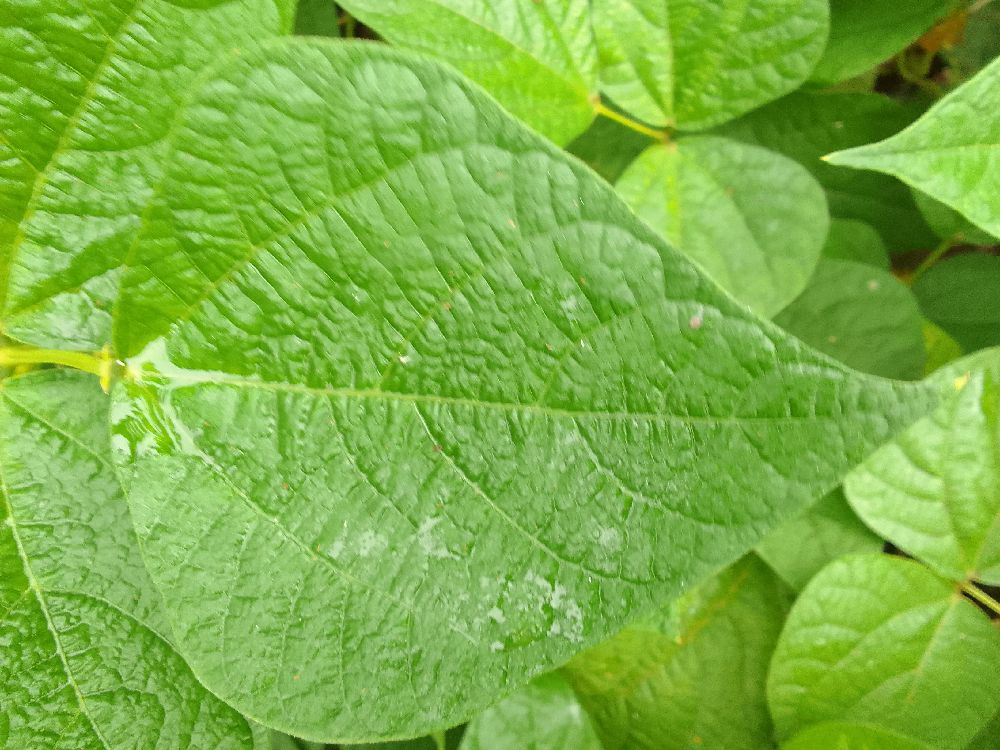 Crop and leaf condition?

common bean, healthy
